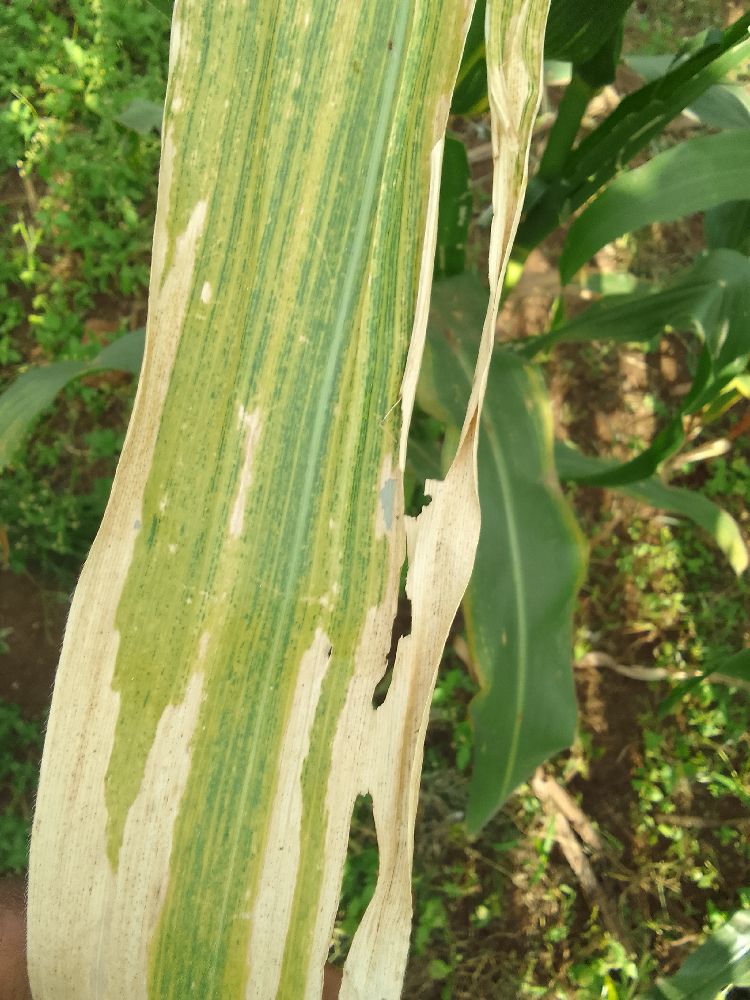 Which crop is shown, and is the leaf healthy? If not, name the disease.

maize, maize lethal necrosis
